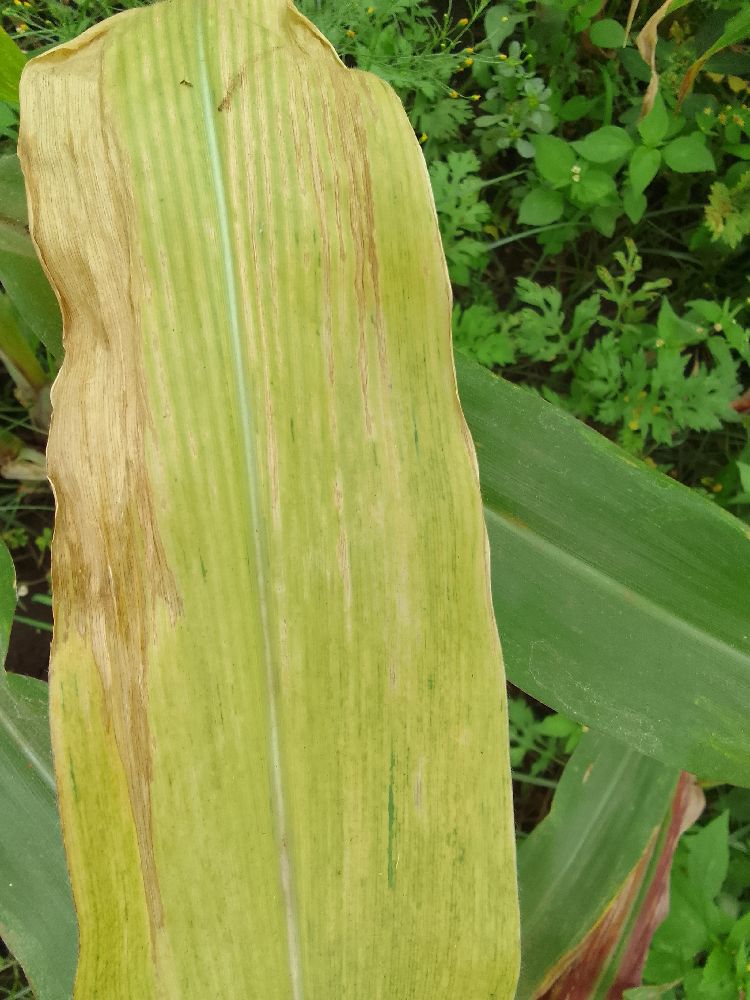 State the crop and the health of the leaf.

maize, maize lethal necrosis
